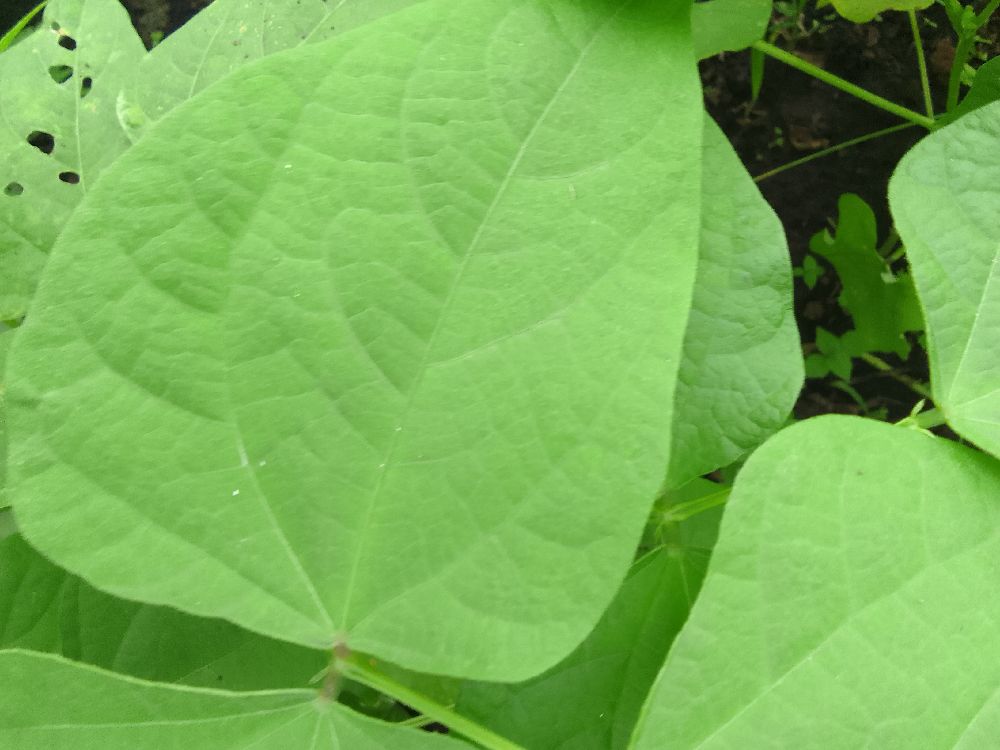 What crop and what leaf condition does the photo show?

common bean, healthy
